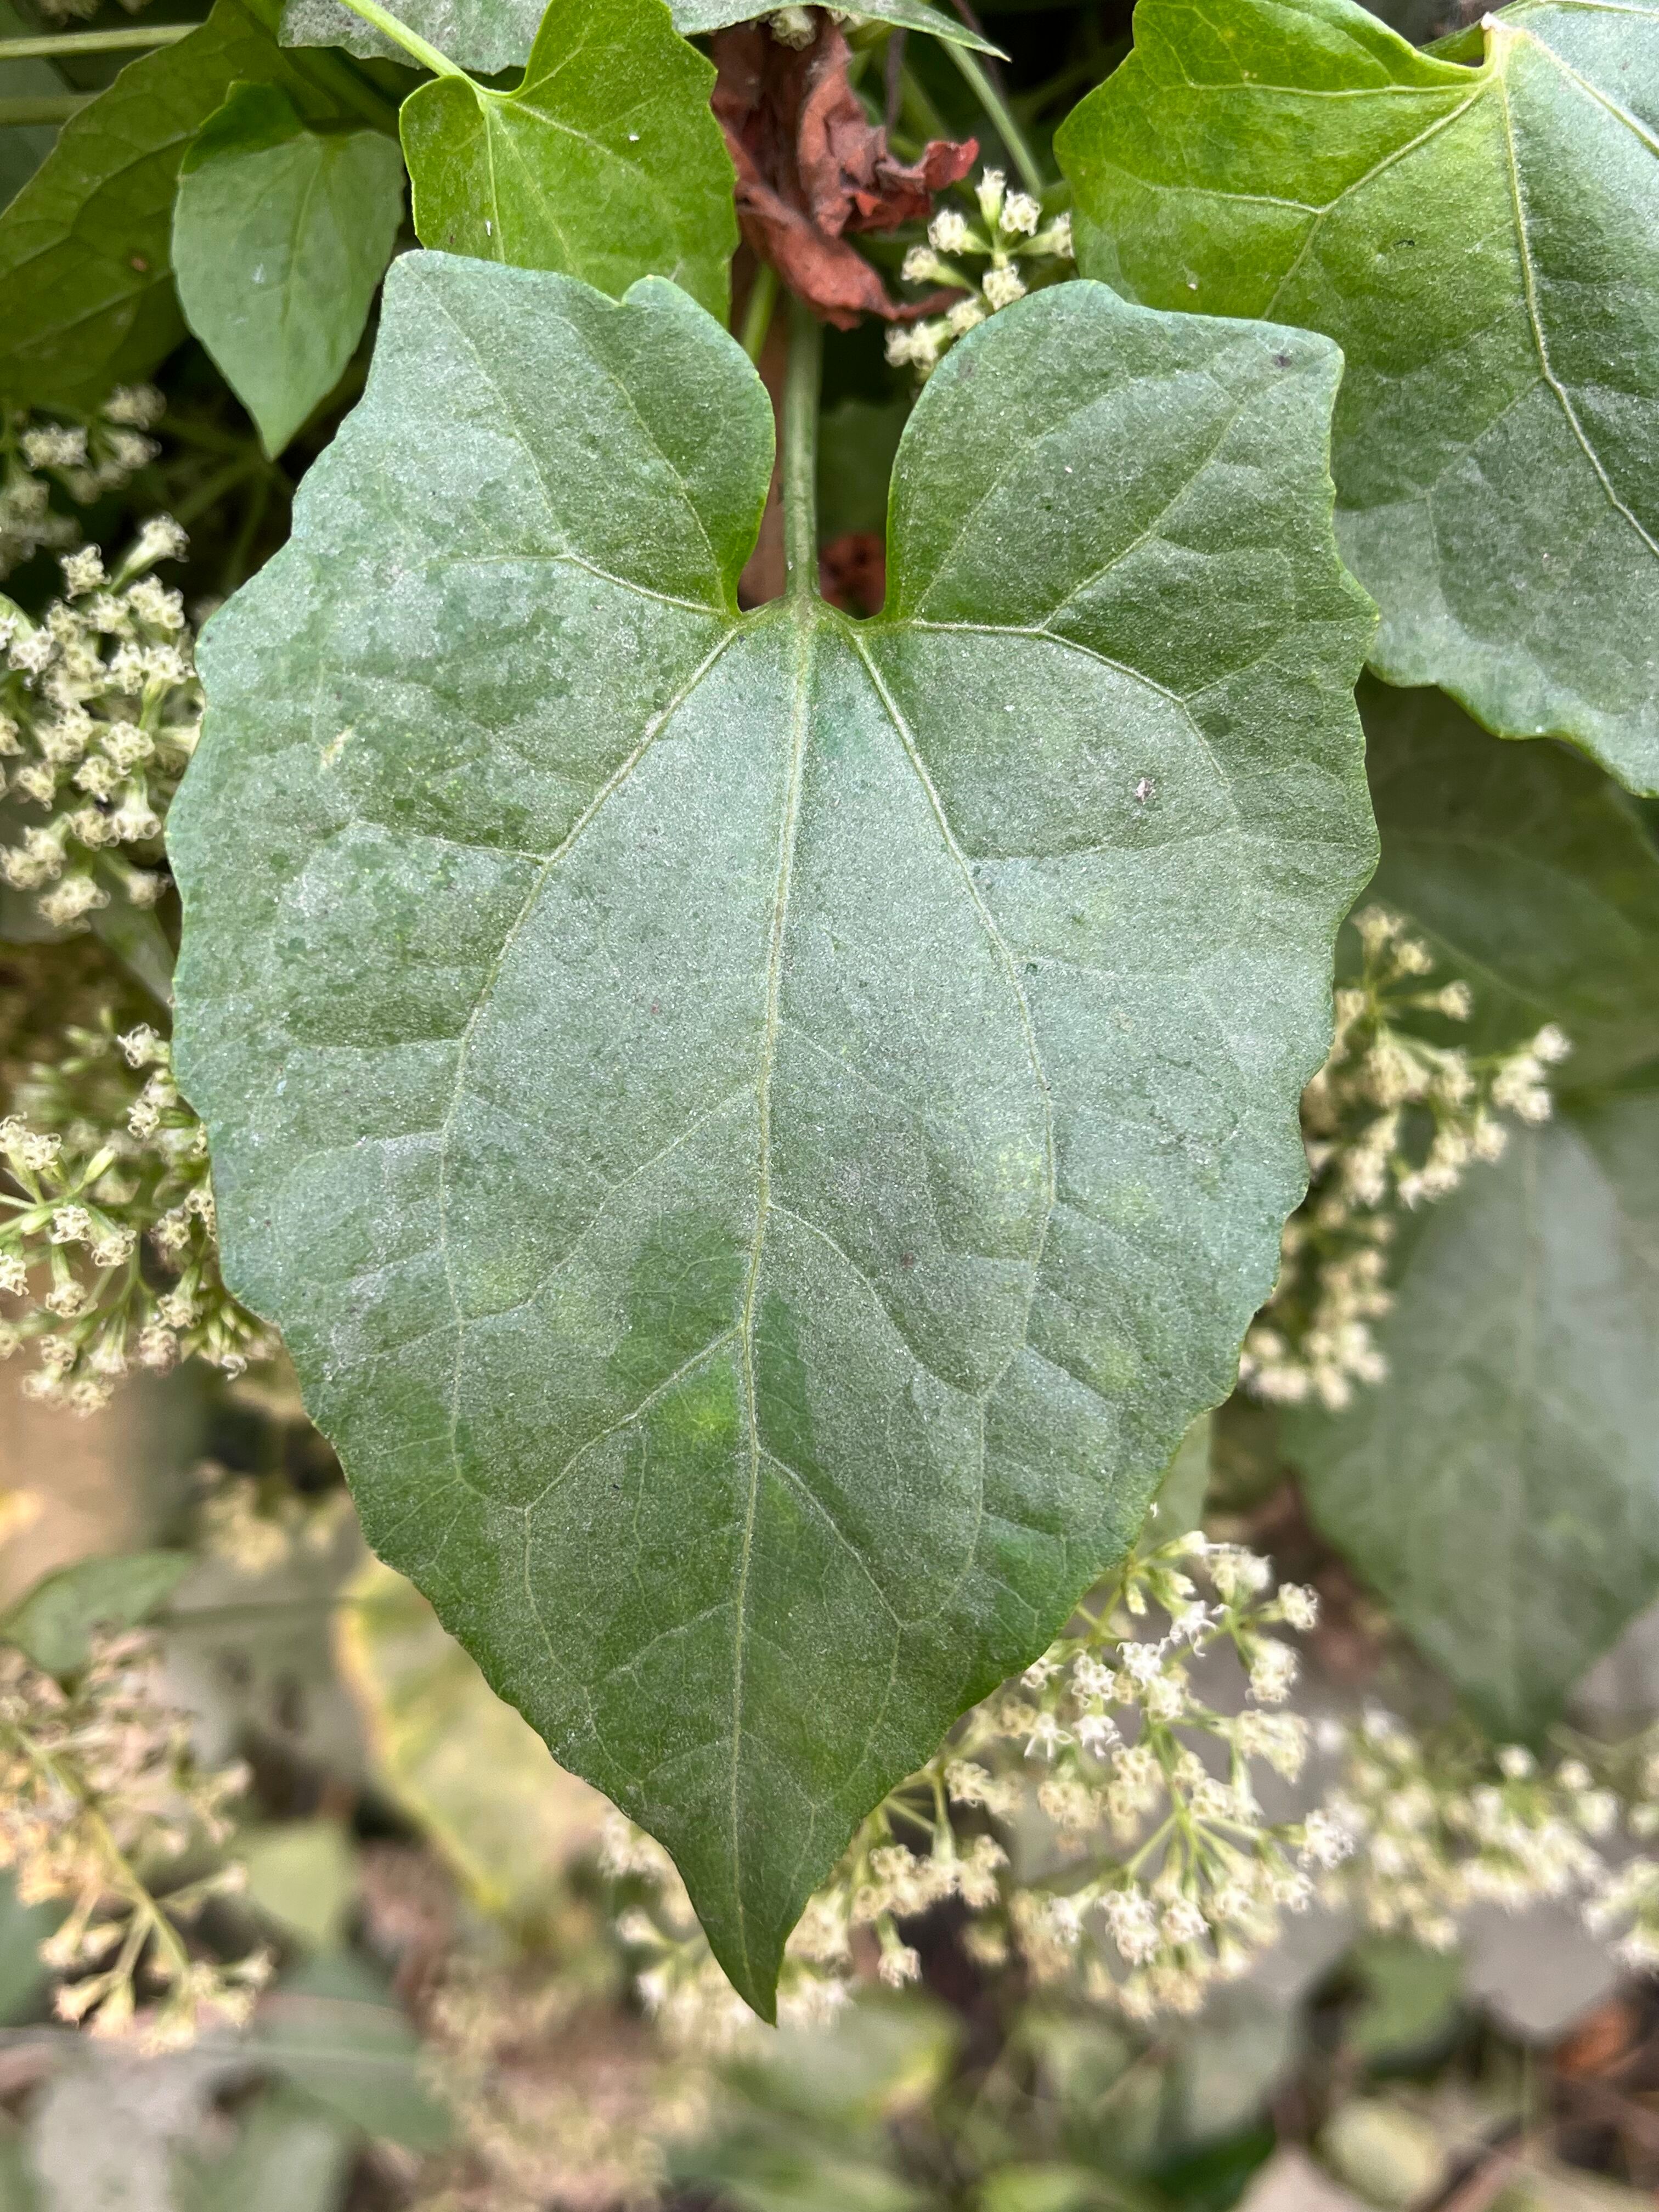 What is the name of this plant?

bitter vine
